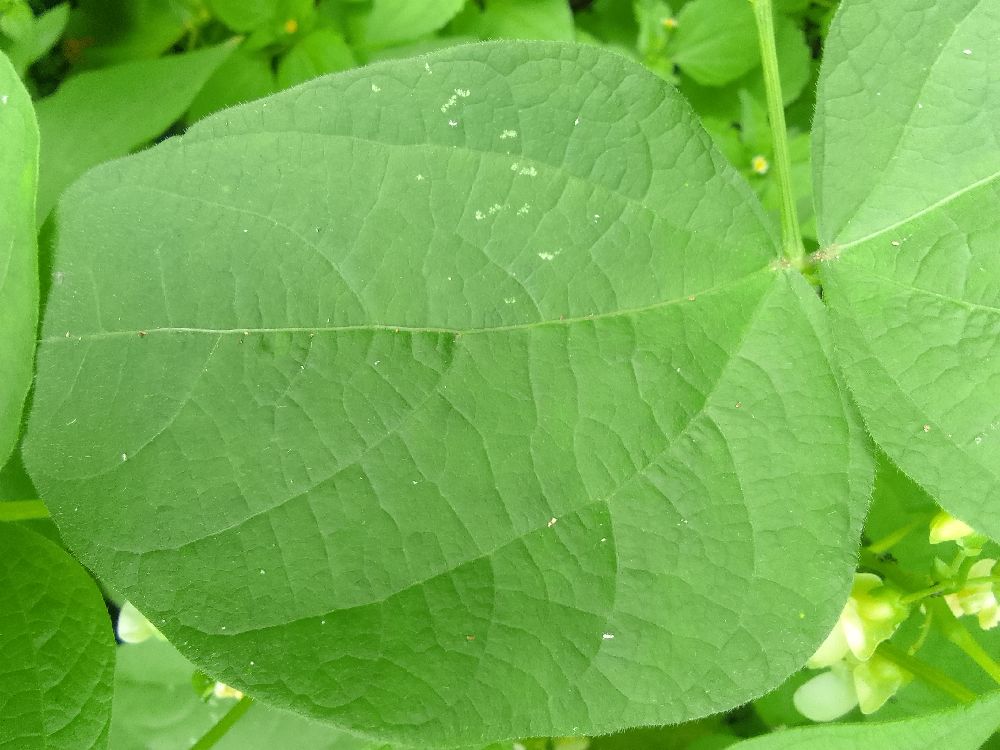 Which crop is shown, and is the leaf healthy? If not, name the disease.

common bean, healthy
